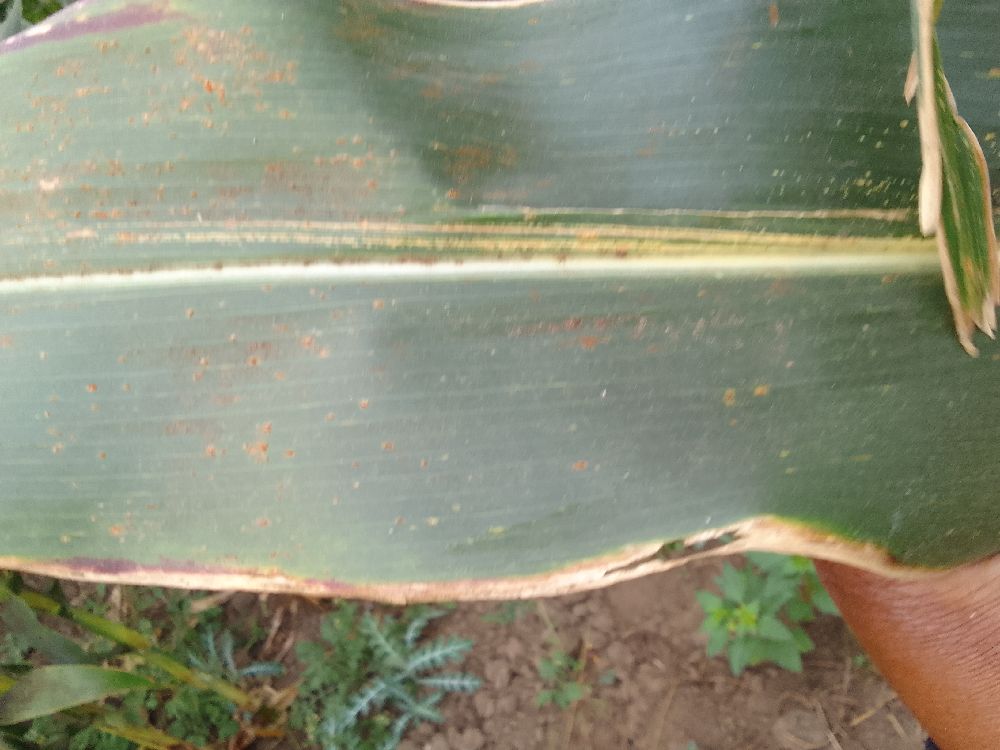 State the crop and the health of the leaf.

maize, maize streak virus
